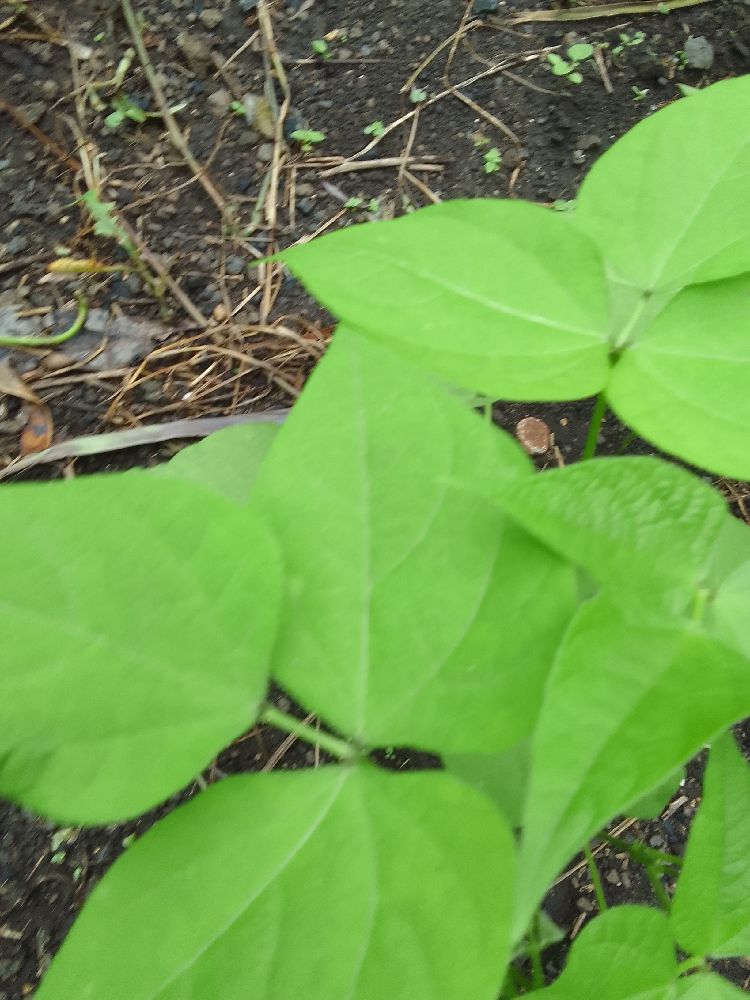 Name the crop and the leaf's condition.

common bean, healthy
